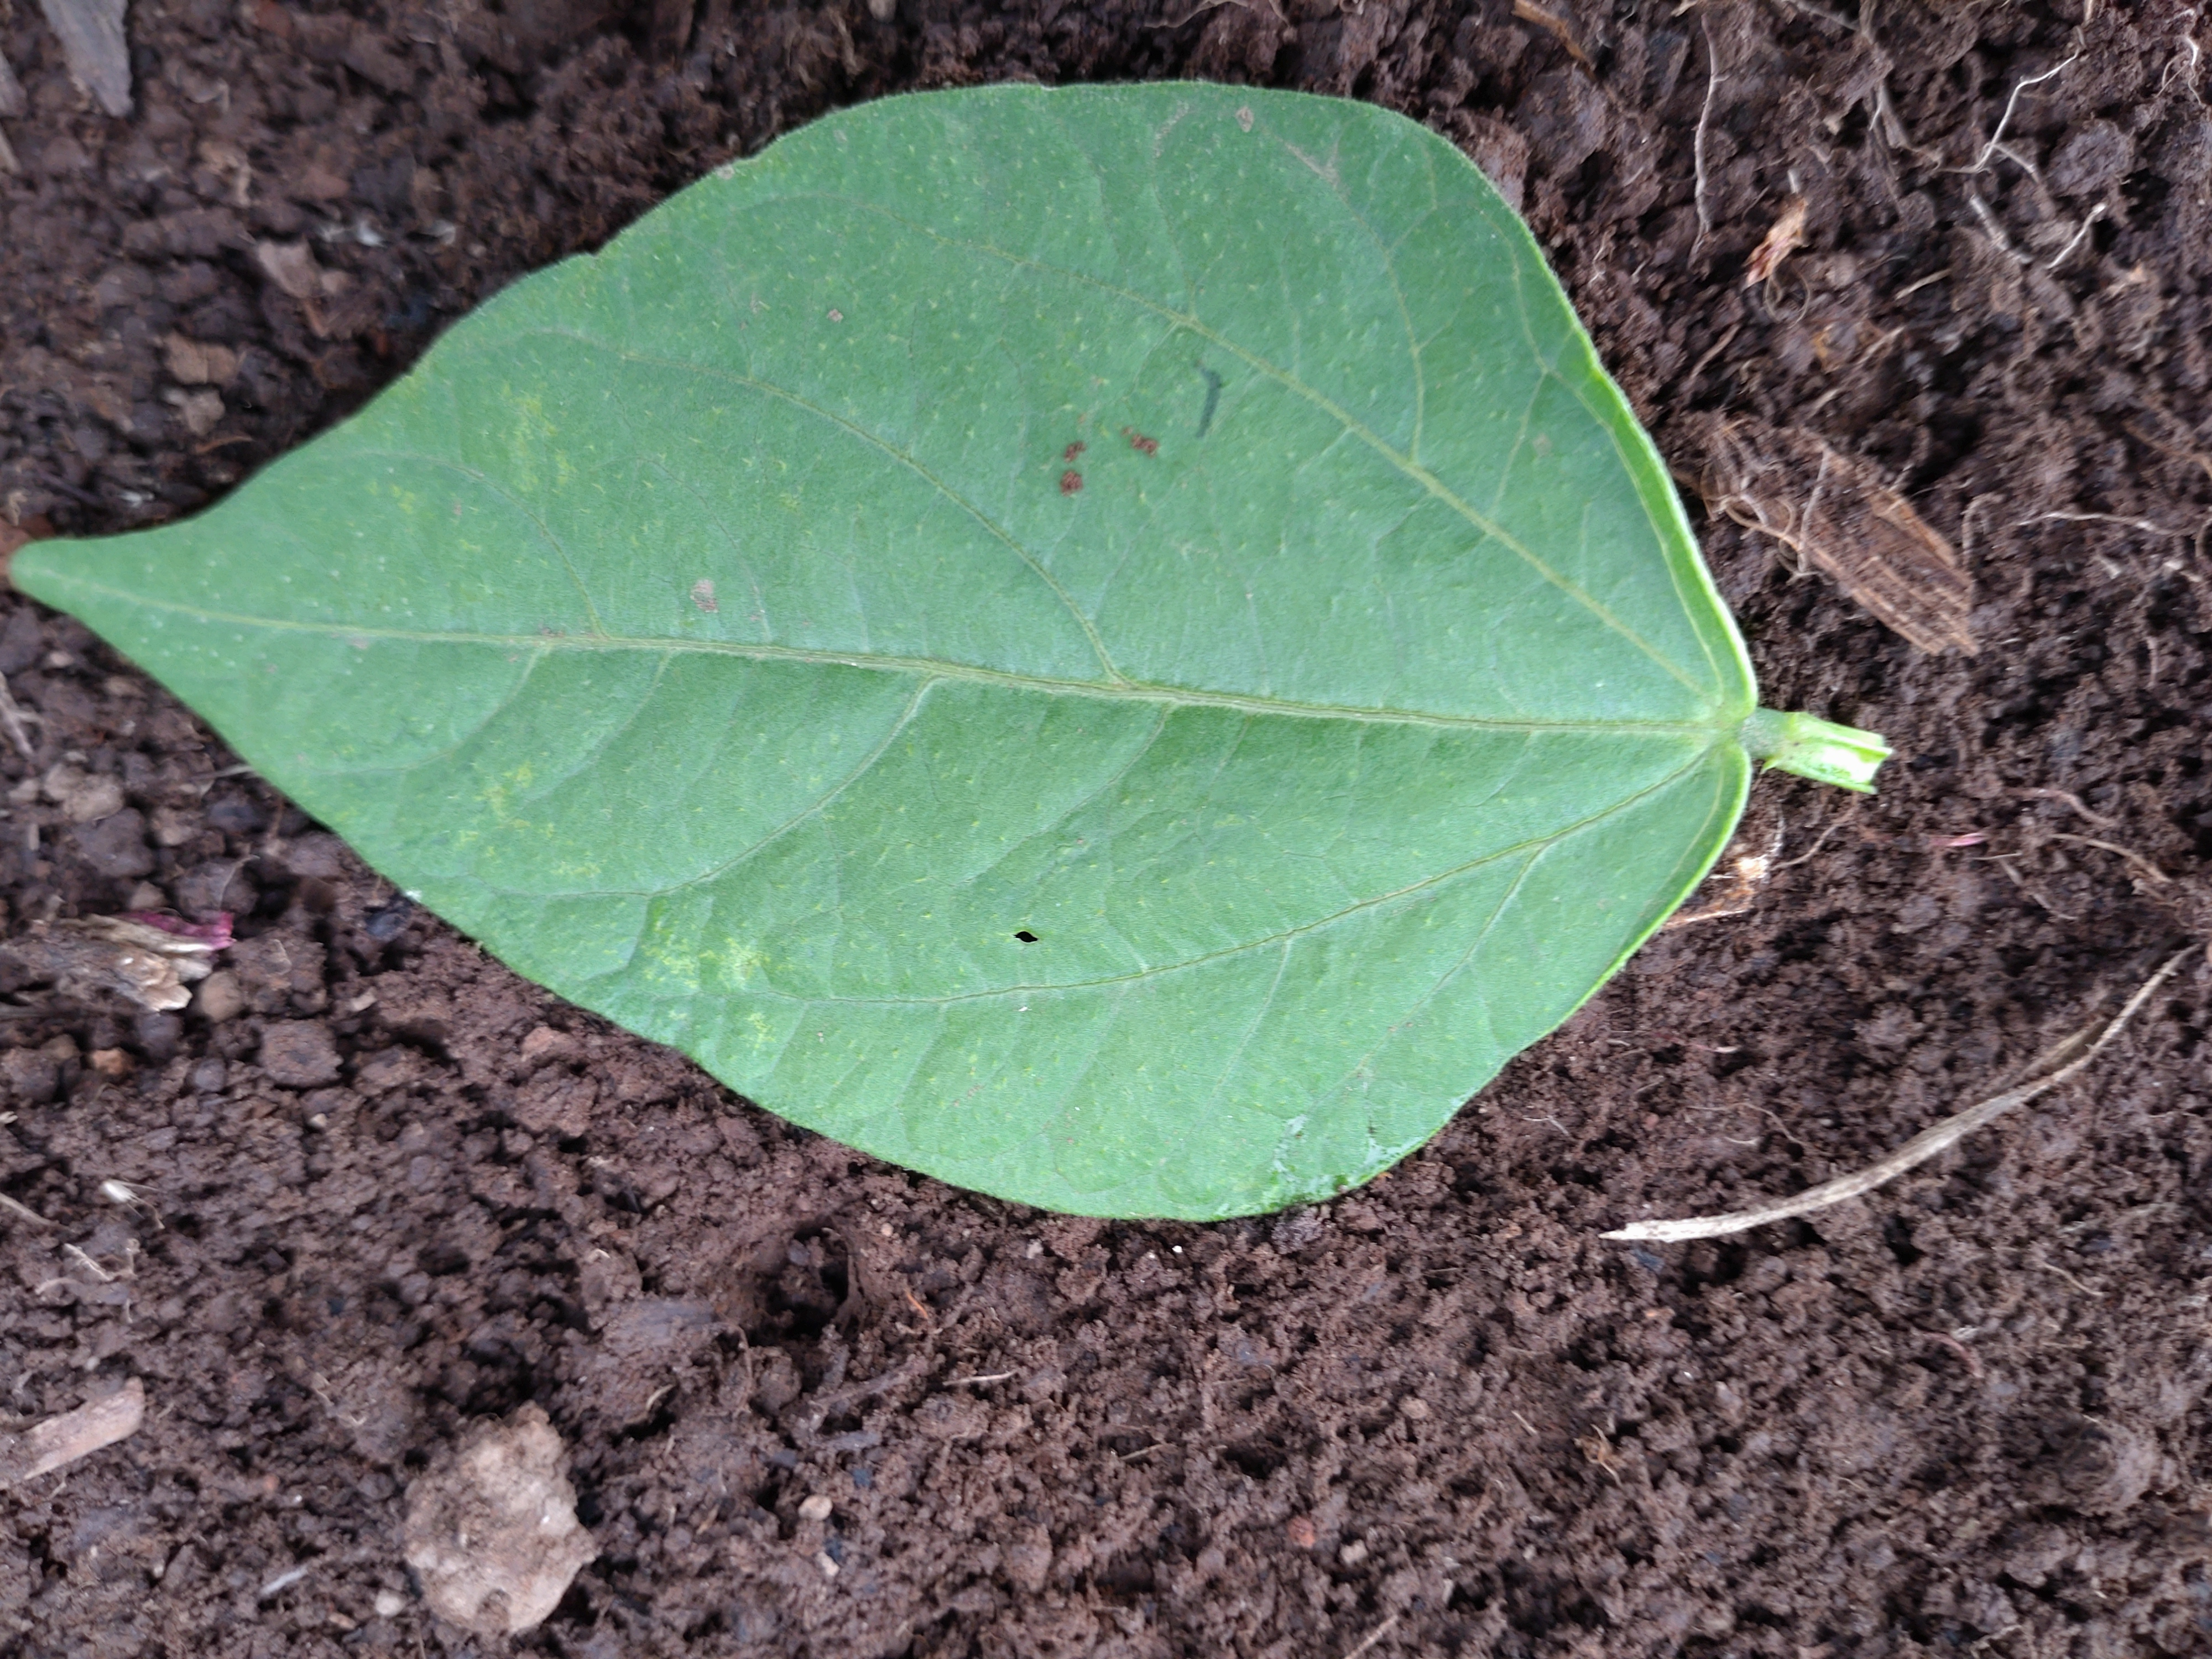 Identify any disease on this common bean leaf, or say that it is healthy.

healthy
